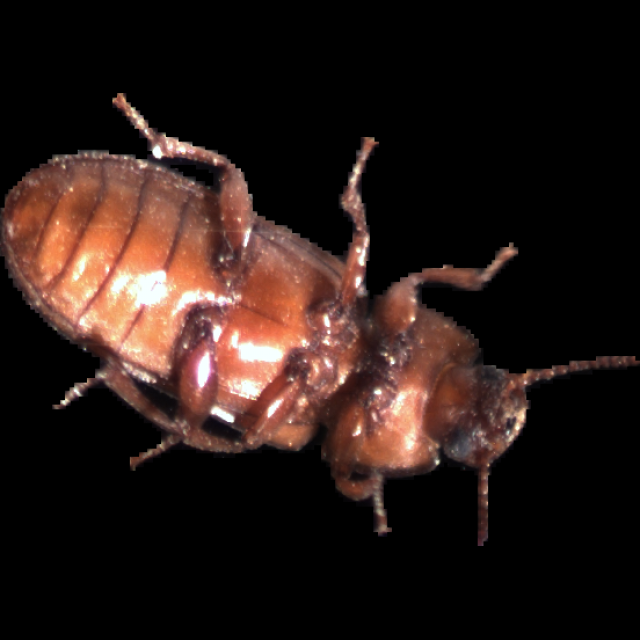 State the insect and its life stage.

mealworm beetle
